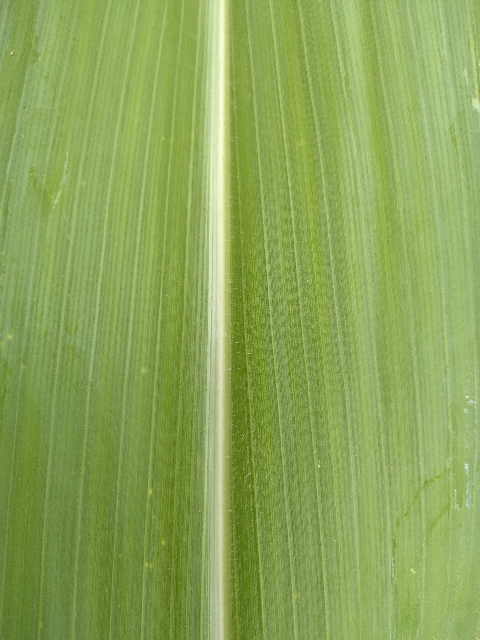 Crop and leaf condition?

maize, healthy
